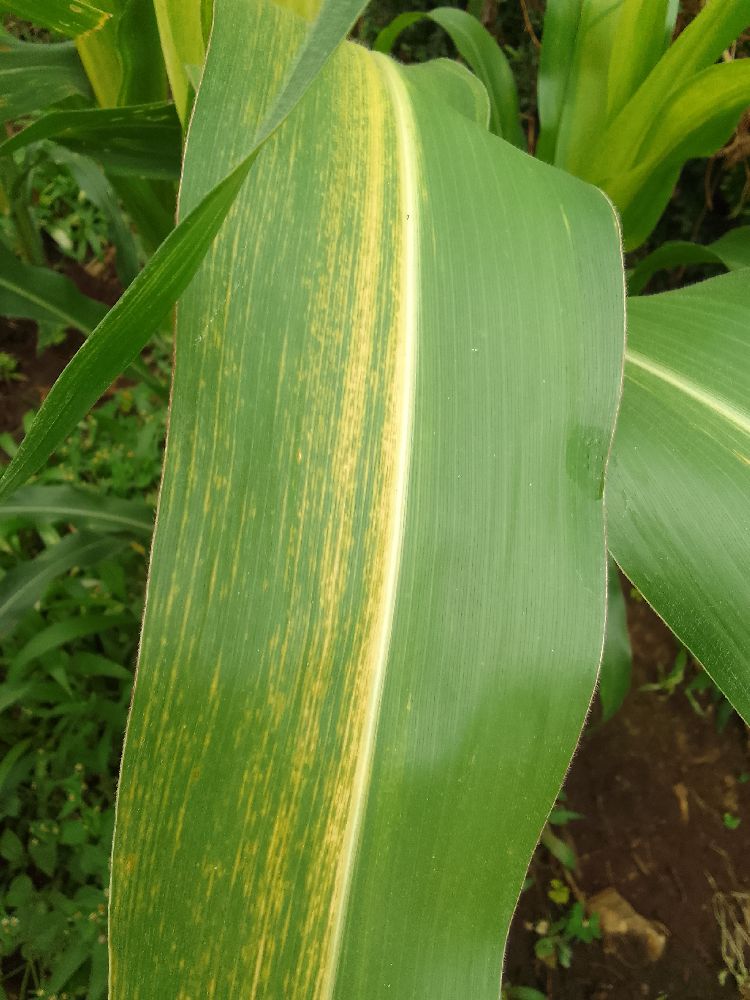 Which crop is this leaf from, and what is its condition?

maize, maize lethal necrosis
